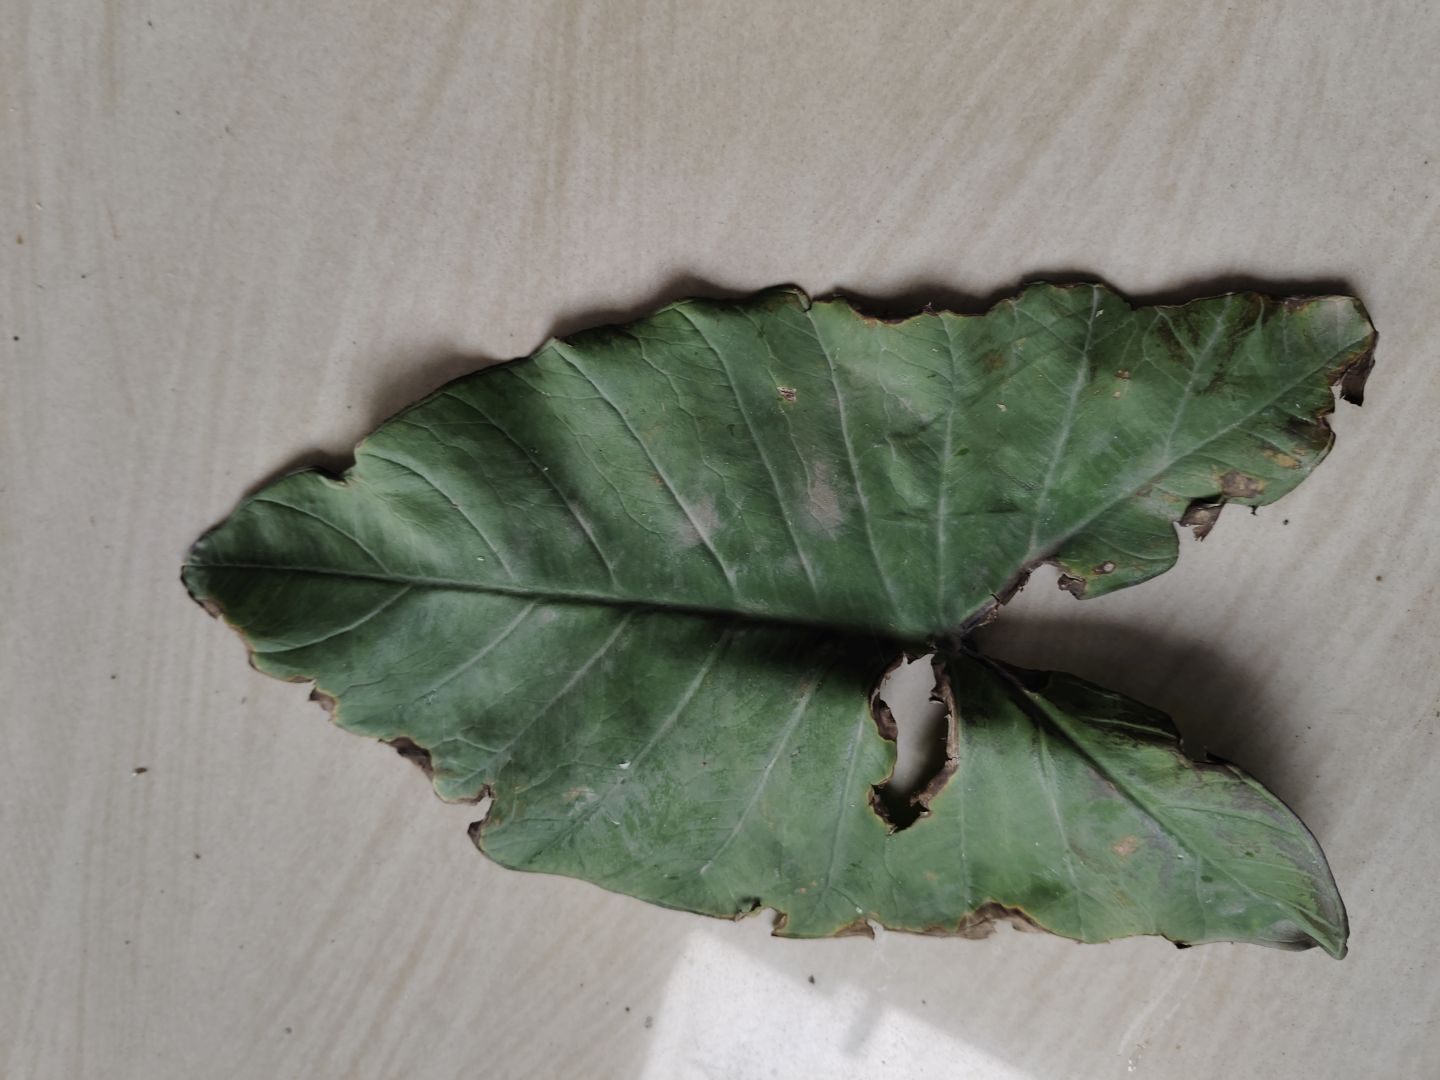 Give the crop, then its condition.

taro, leaf blight
